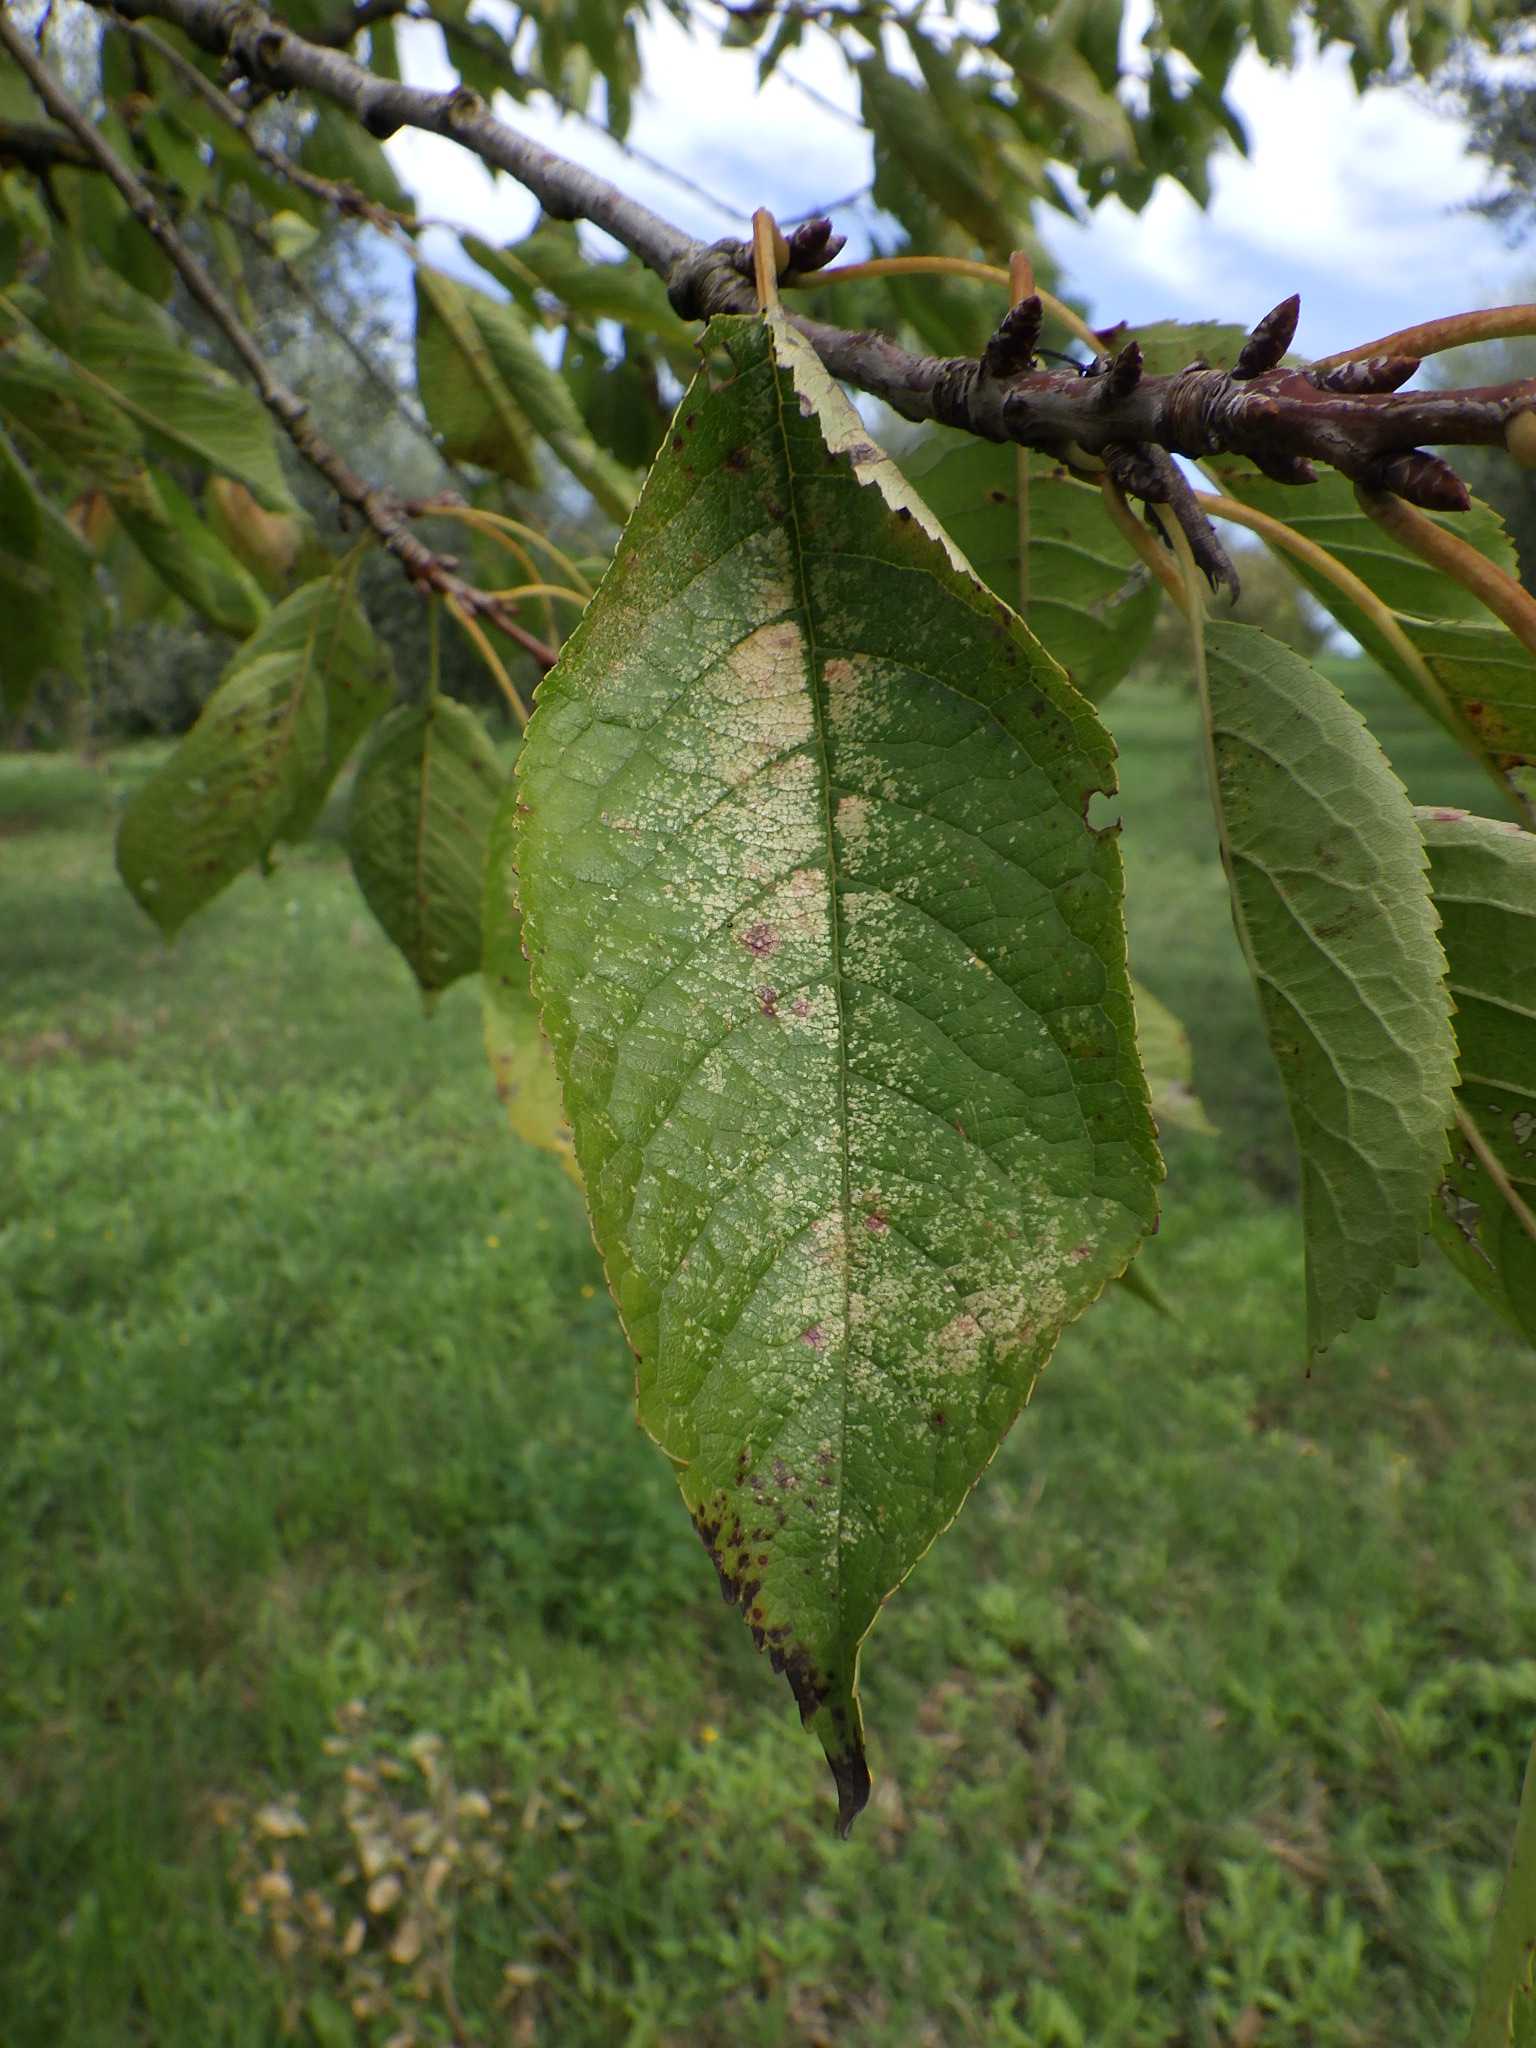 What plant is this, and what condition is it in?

cherry, leaf spot, mites
